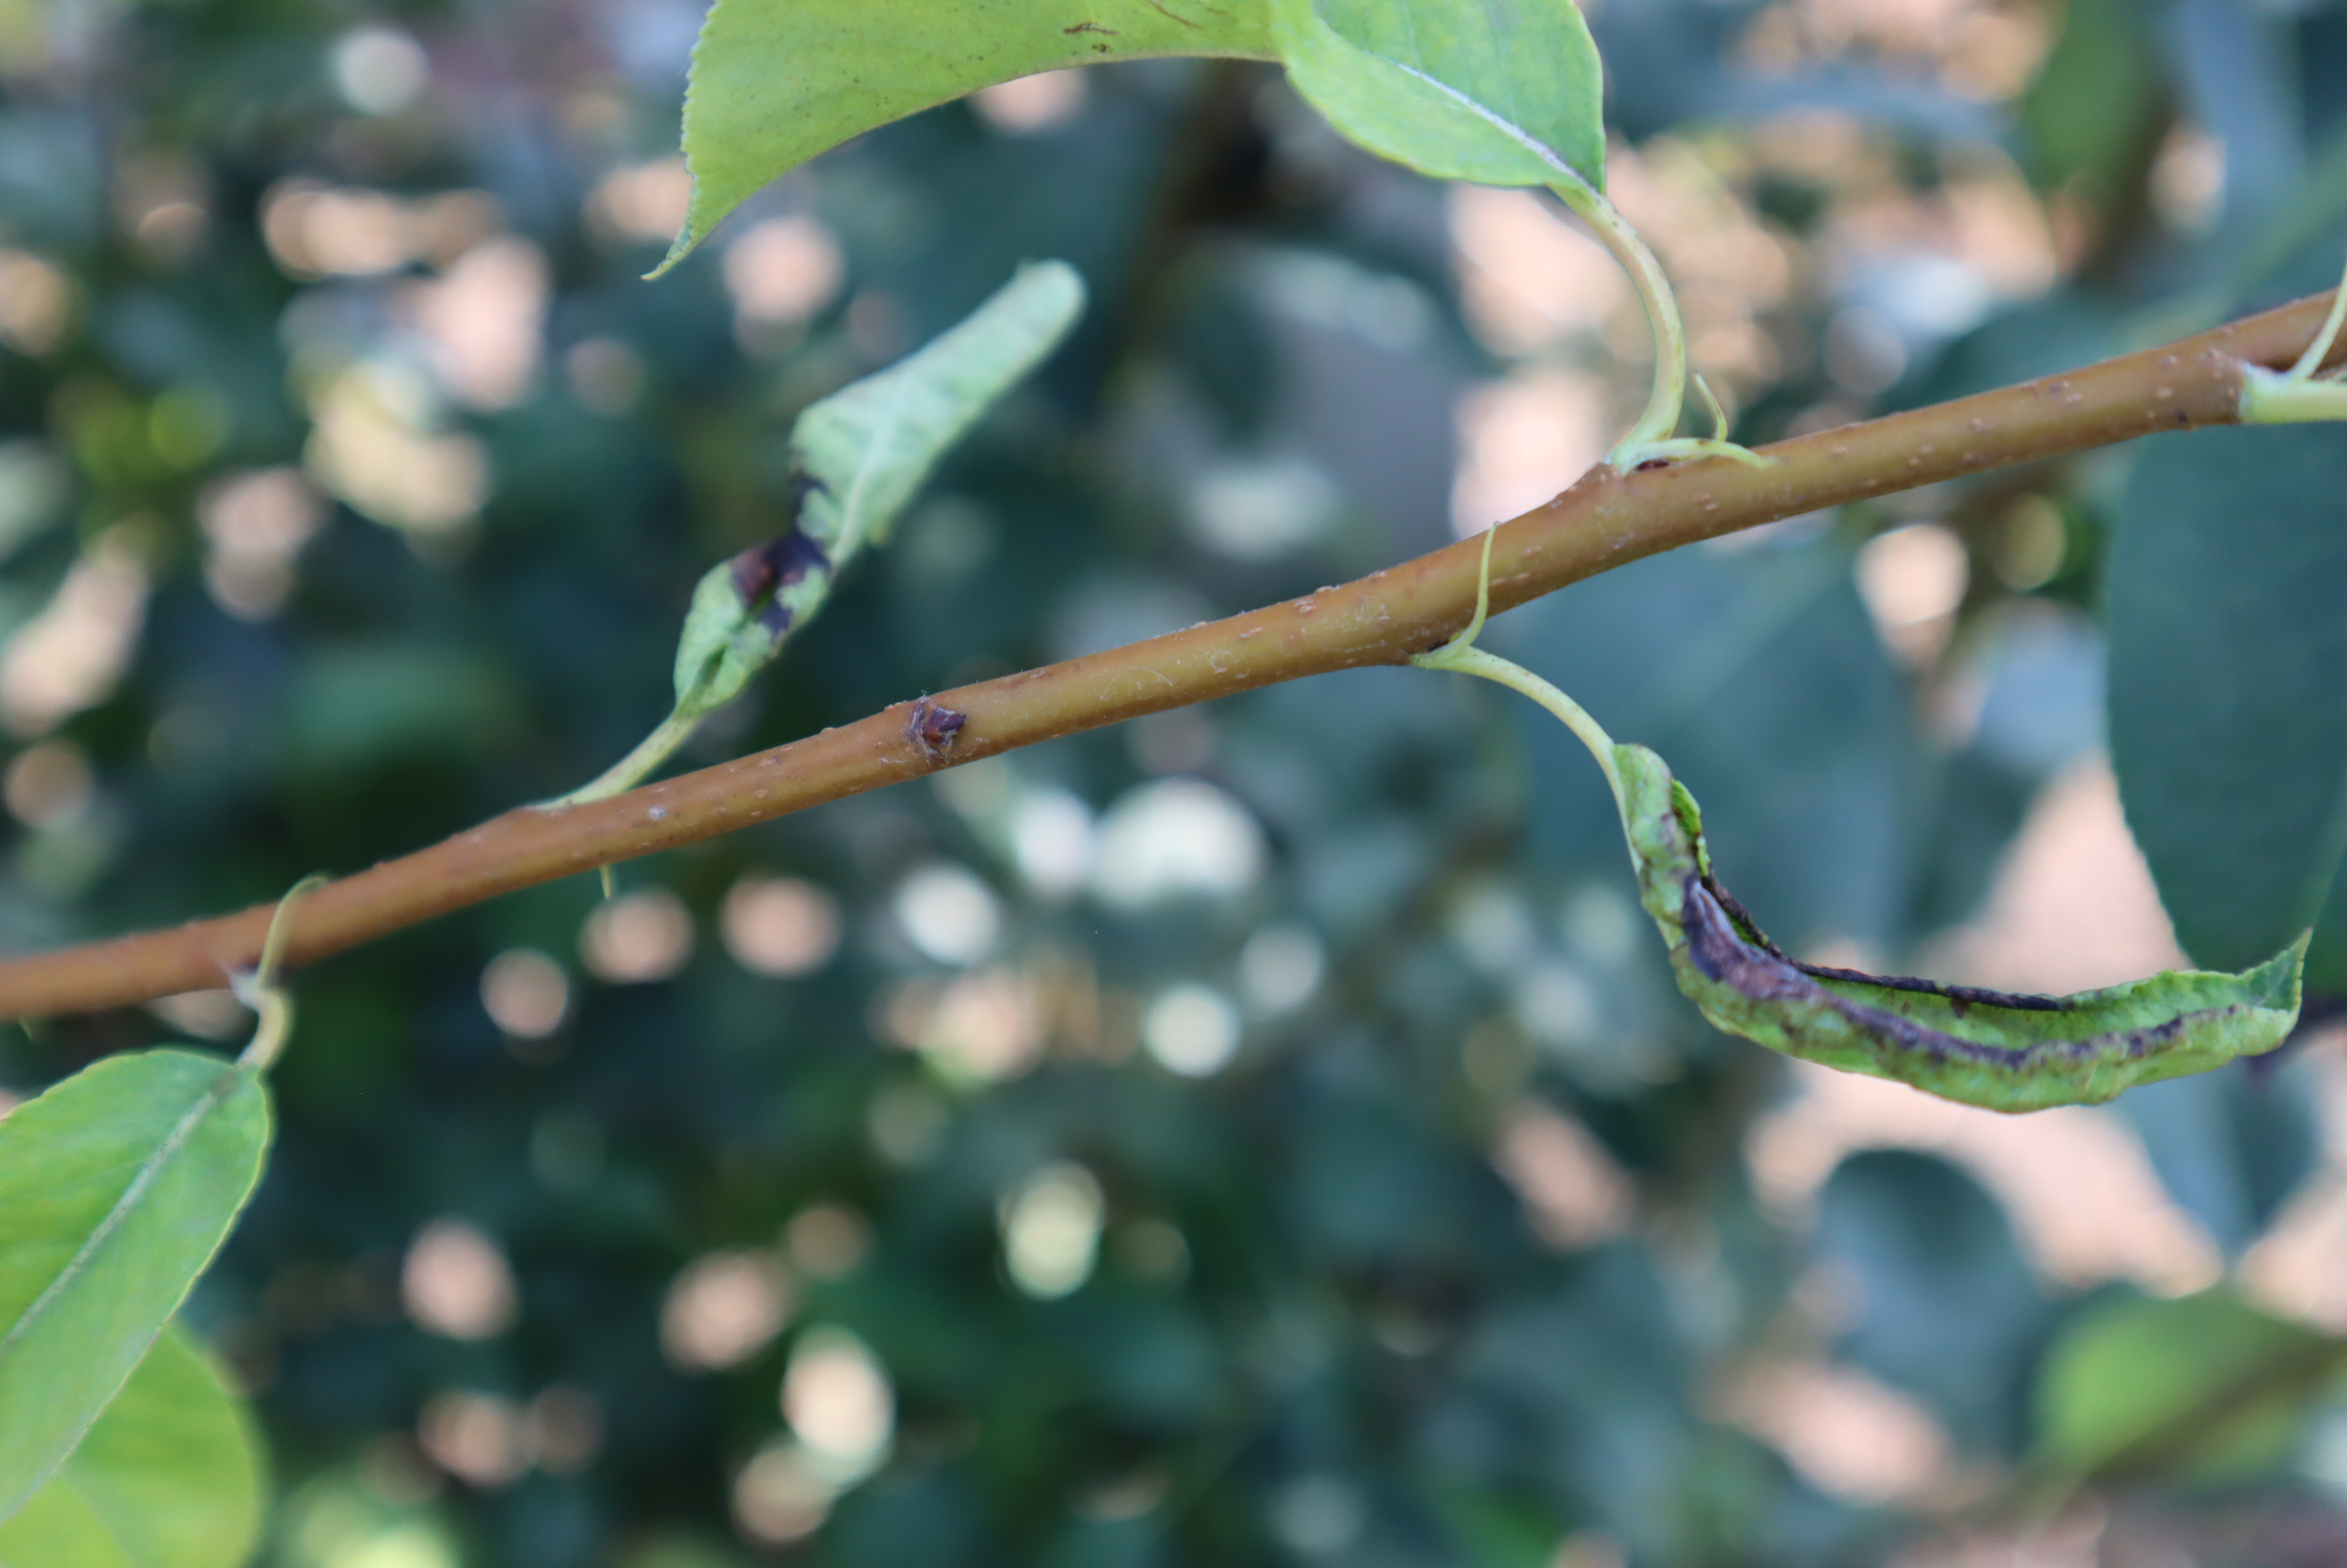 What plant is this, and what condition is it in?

pear, chemical damage, pear leafcurling midge
